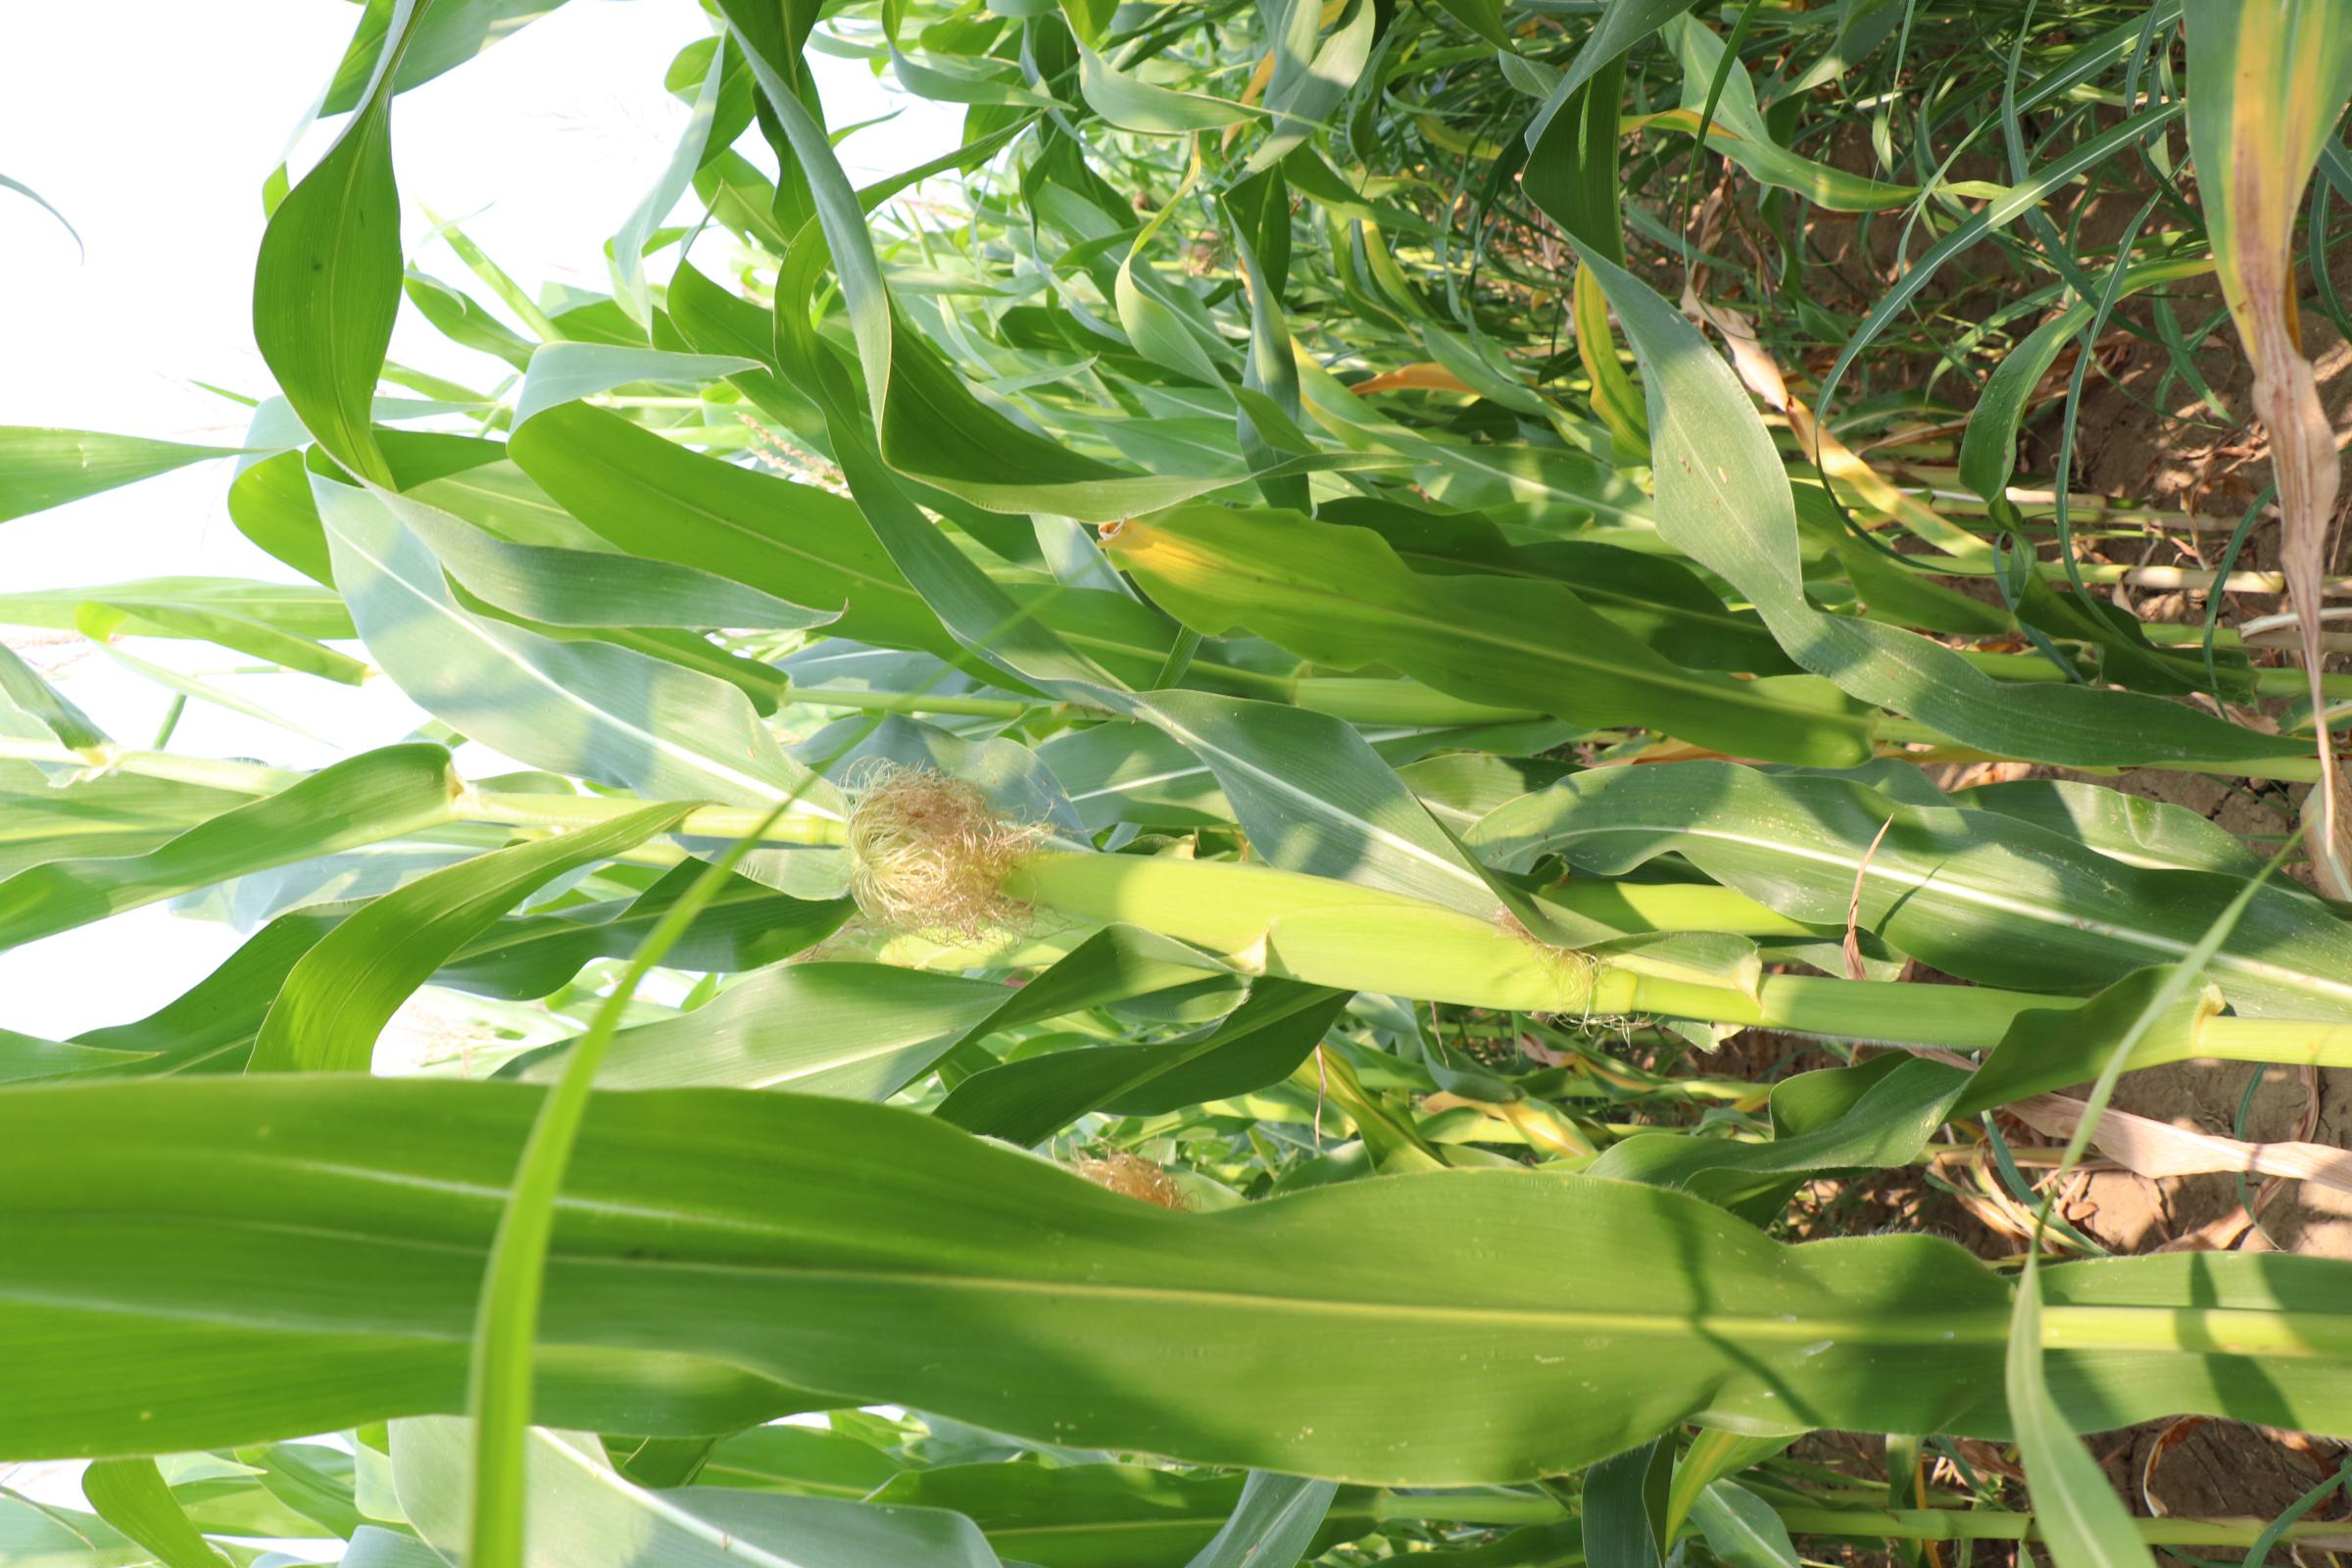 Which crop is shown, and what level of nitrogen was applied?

maize, no added nitrogen
